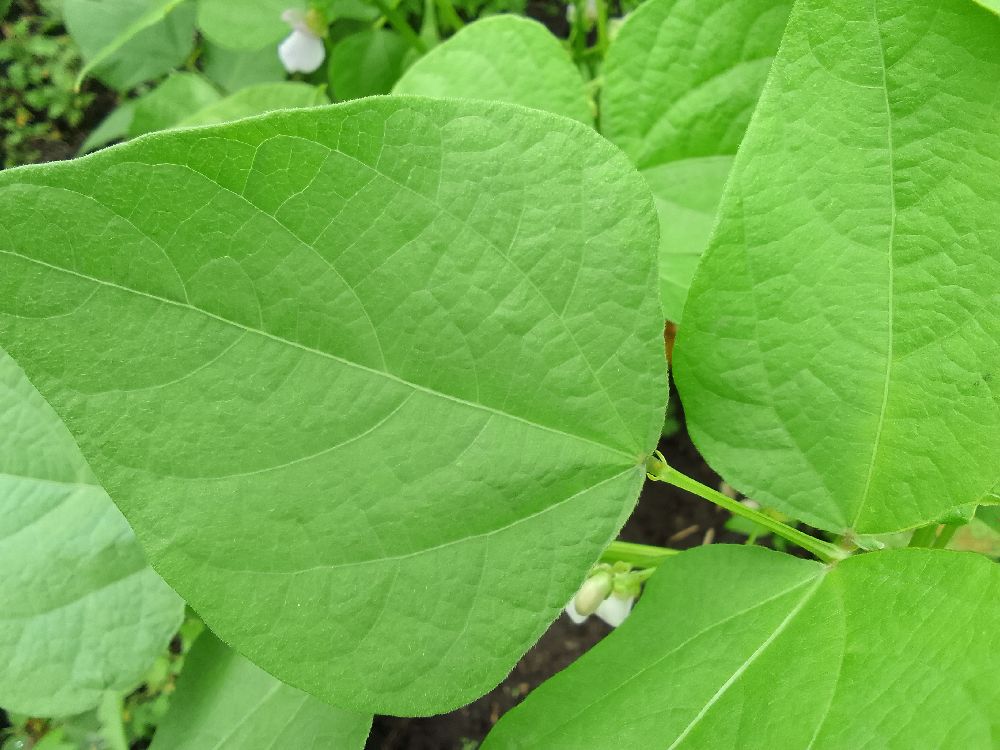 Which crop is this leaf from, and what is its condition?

common bean, healthy
